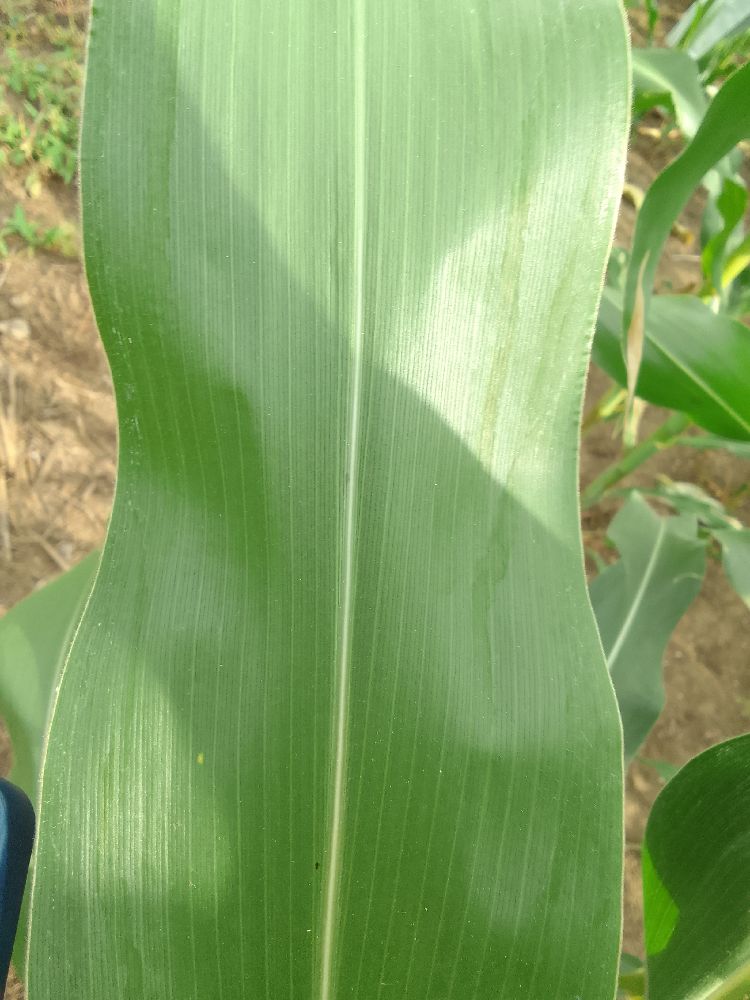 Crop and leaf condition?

maize, healthy
